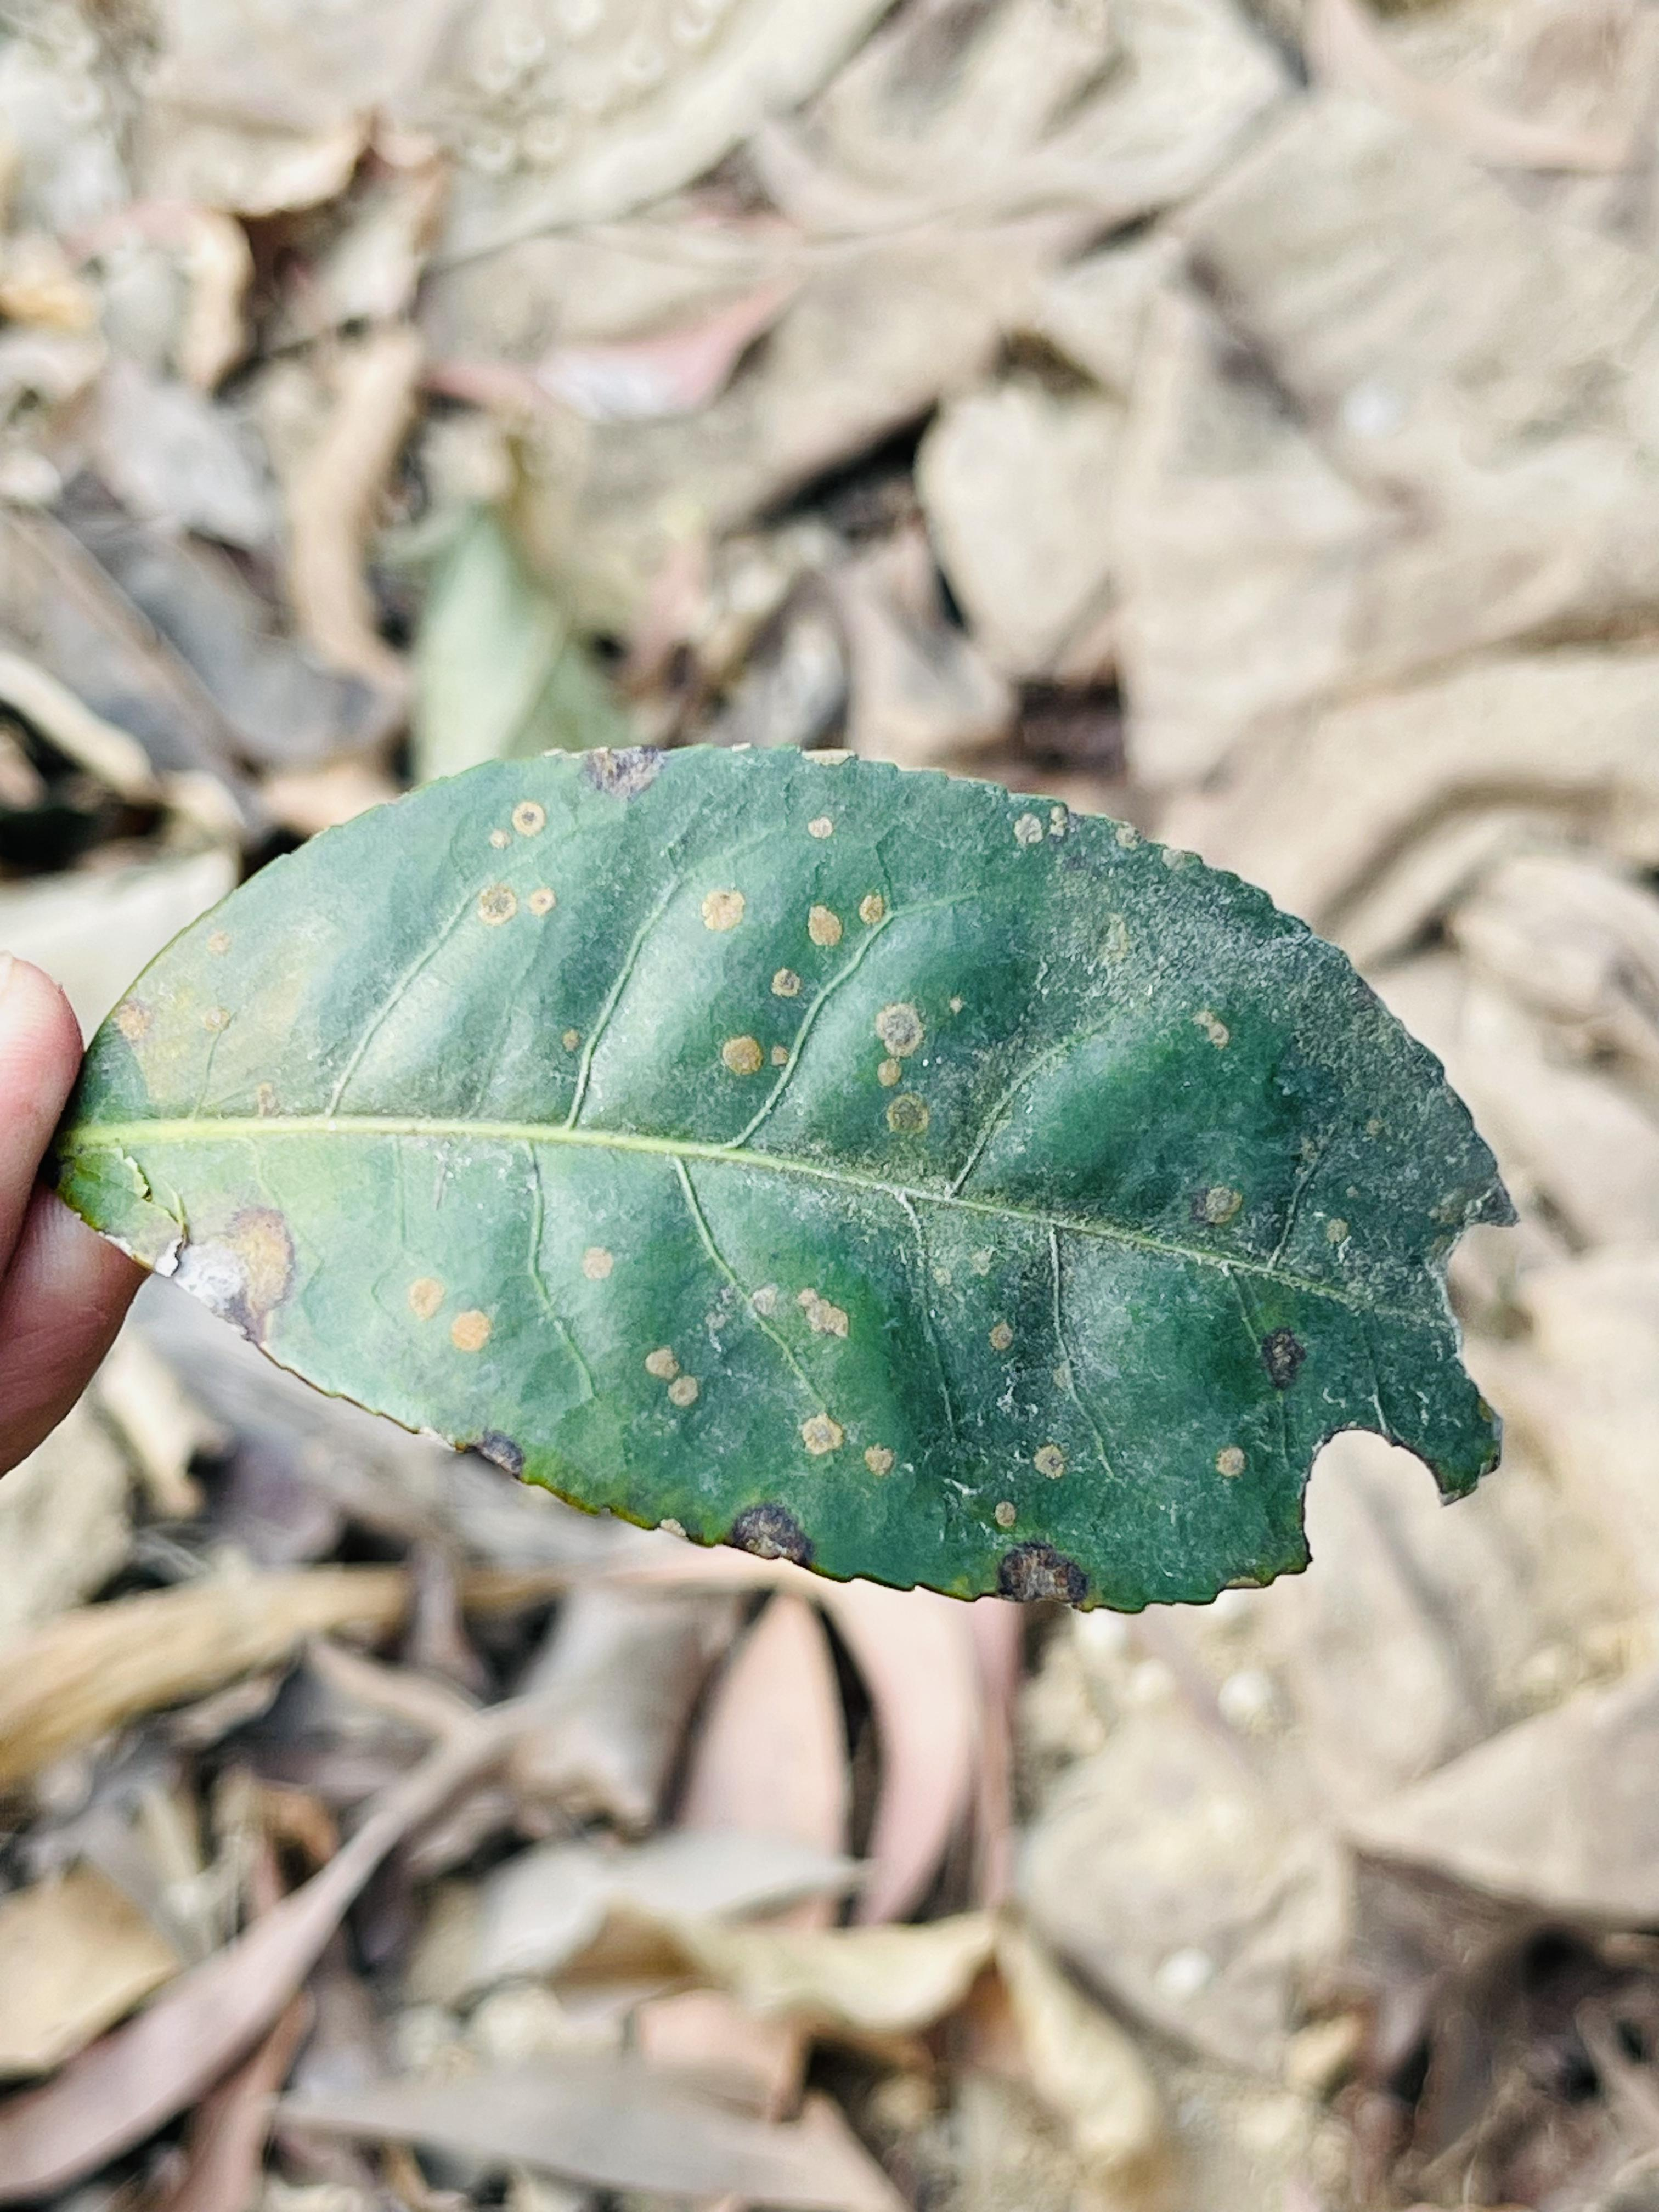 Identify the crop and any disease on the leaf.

tea, red rust
